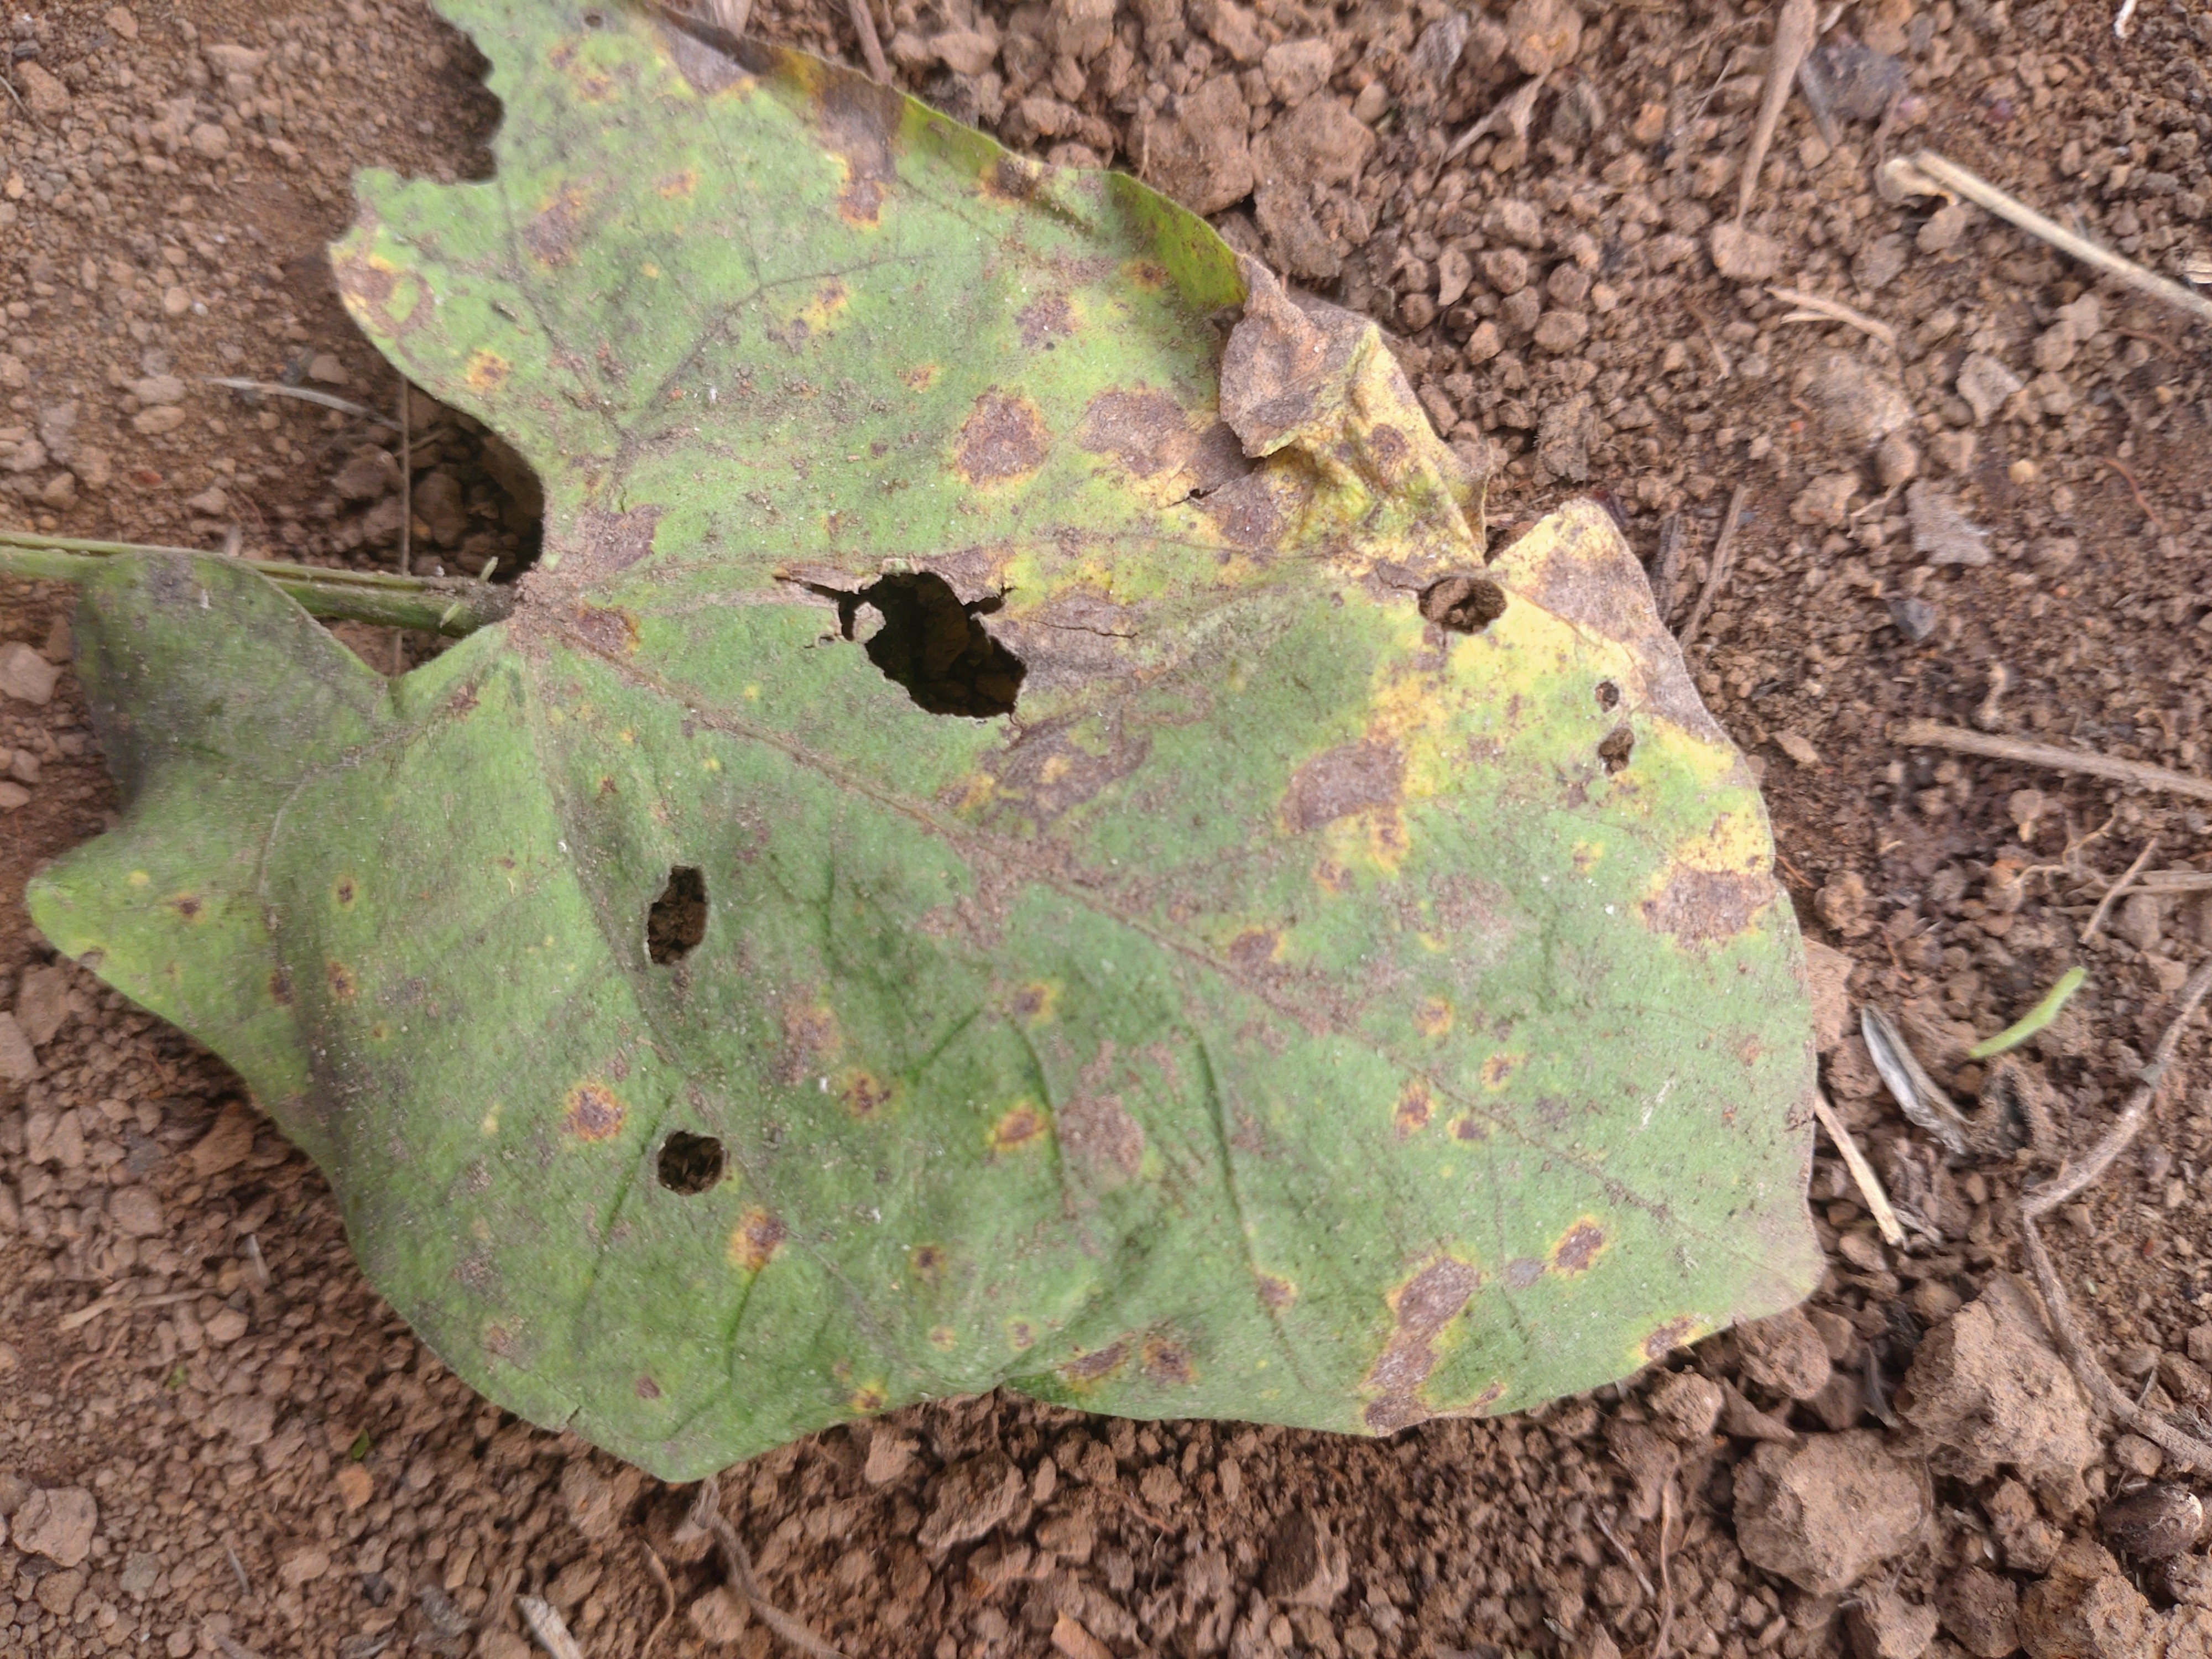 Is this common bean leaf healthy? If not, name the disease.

anthracnose
